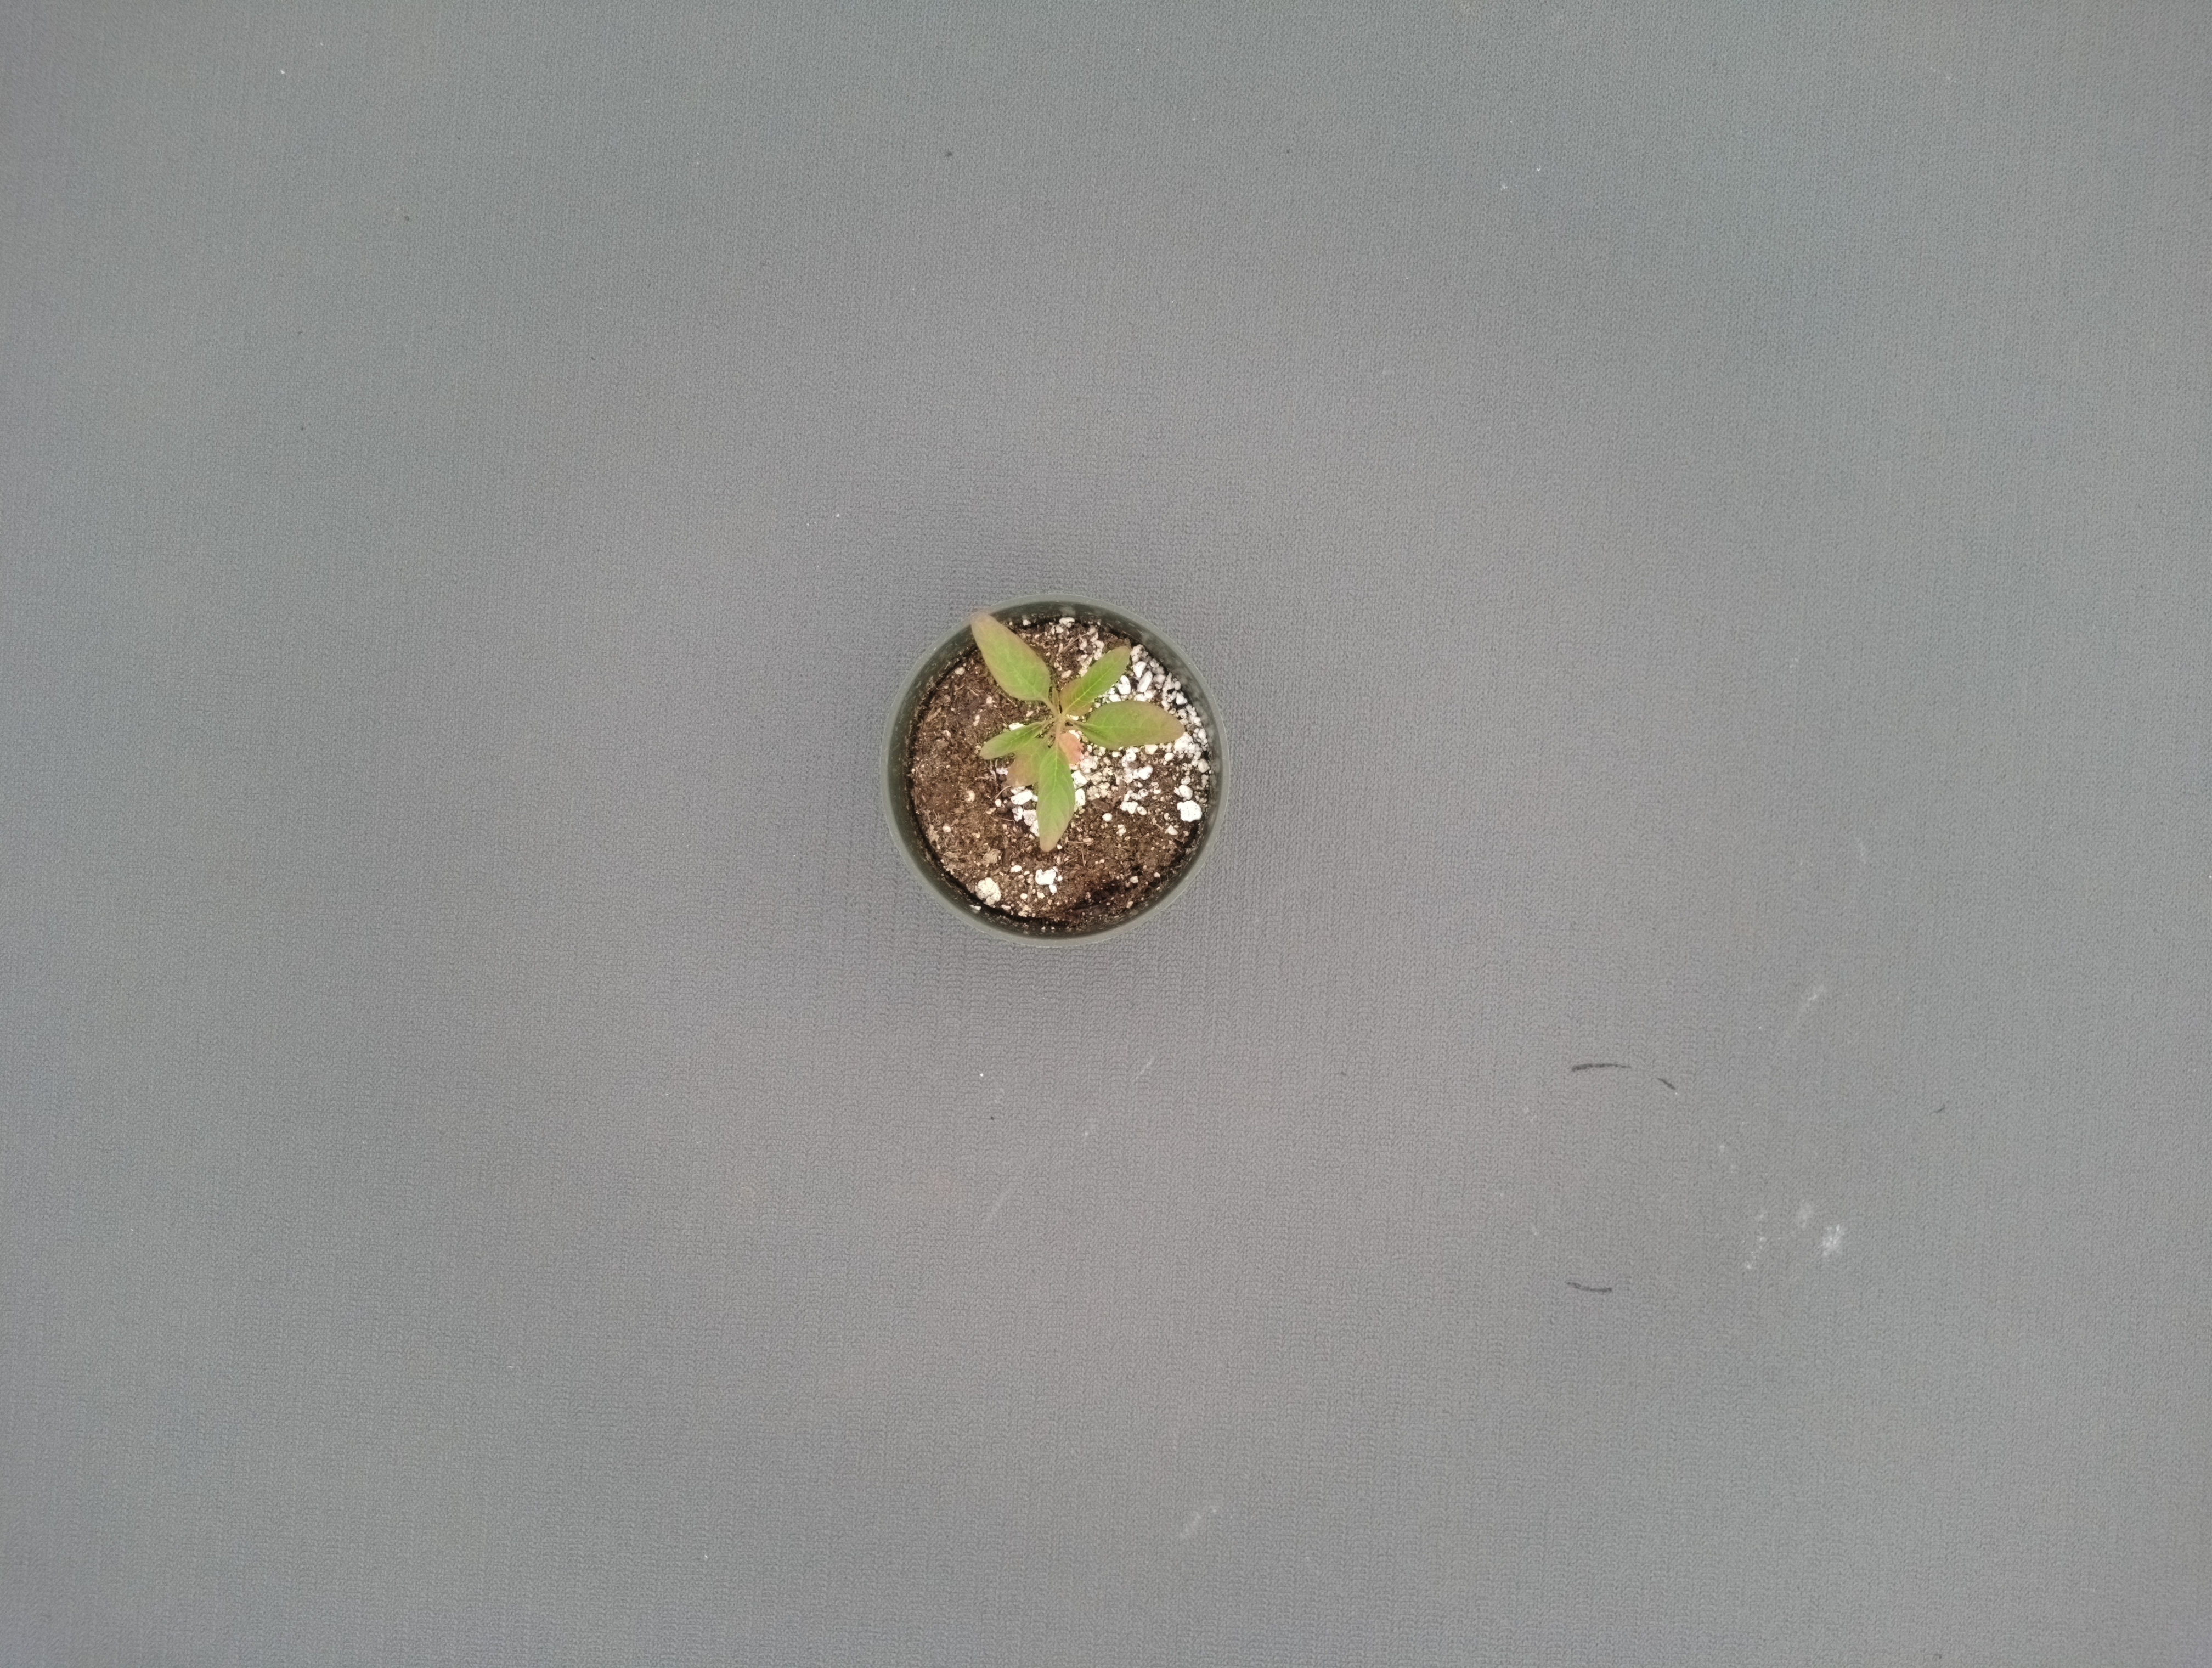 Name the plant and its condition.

waterhemp, chlorosis only
